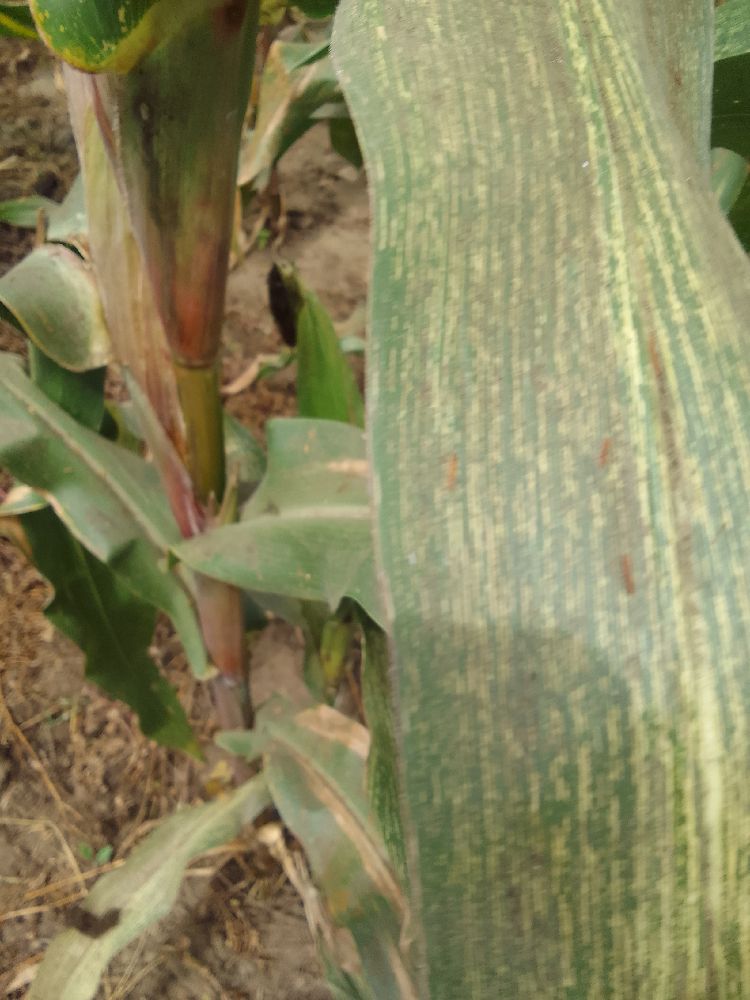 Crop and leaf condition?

maize, maize streak virus
